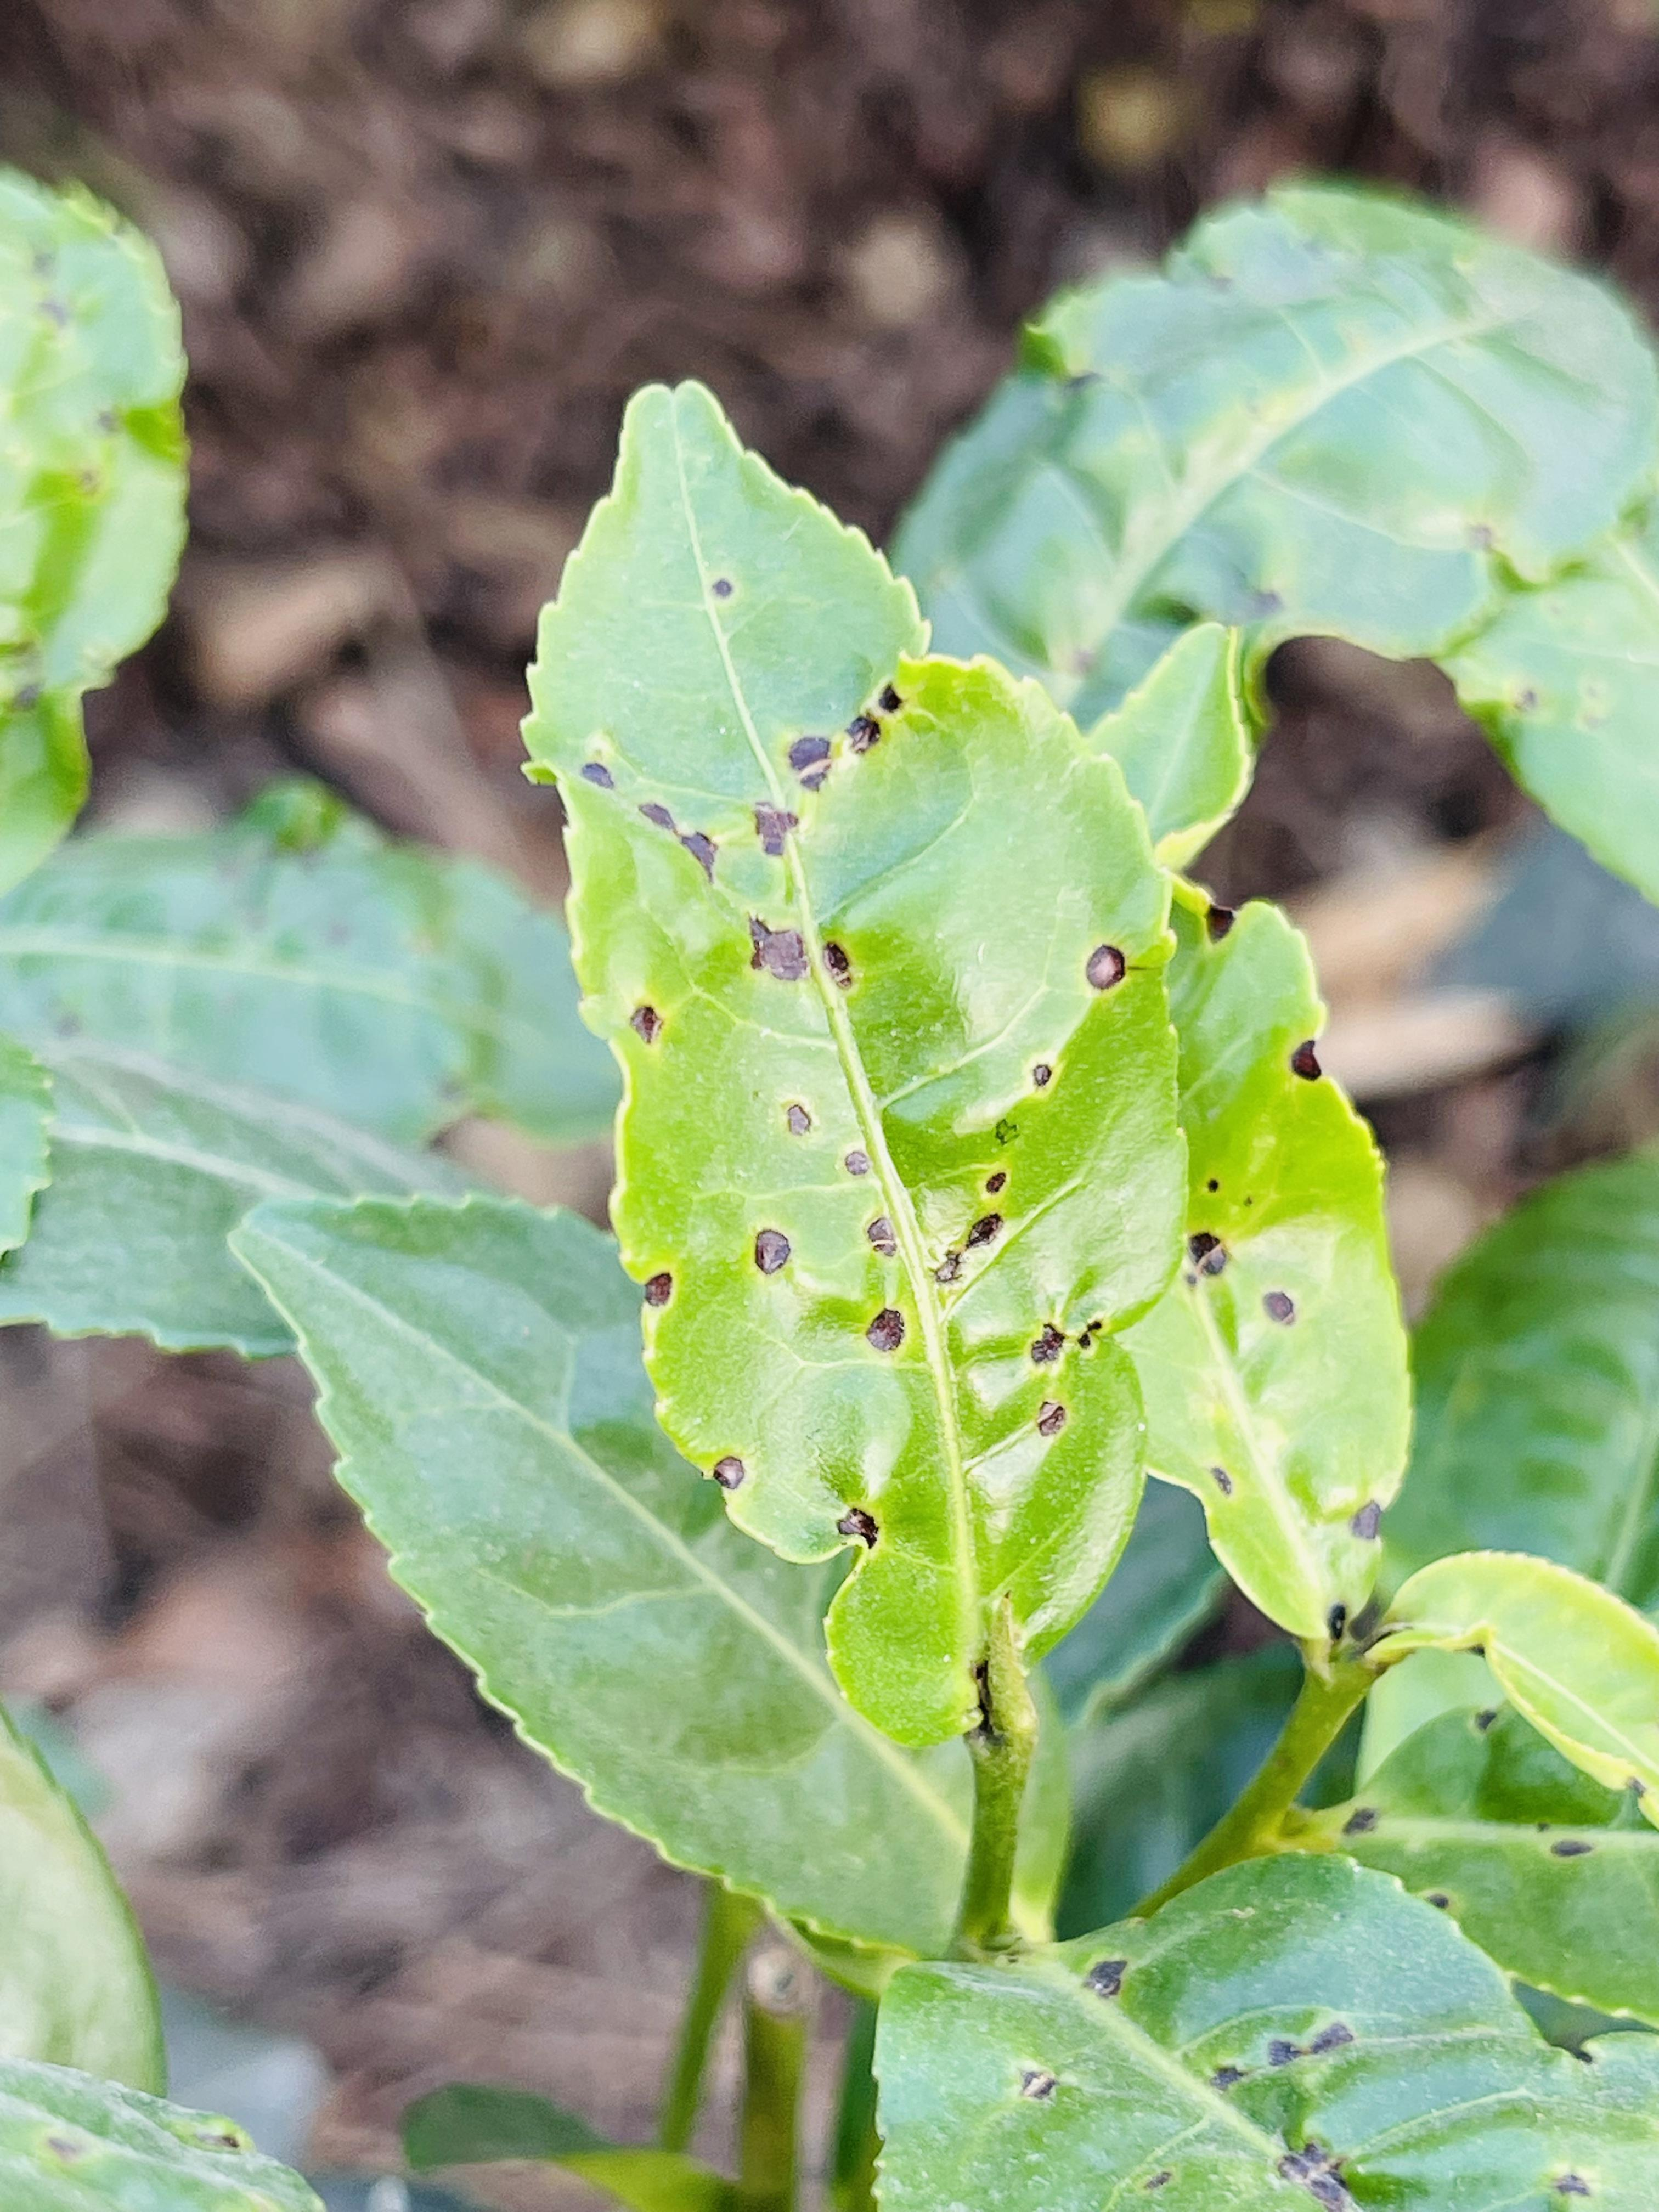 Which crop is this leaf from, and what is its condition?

tea, helopeltis
